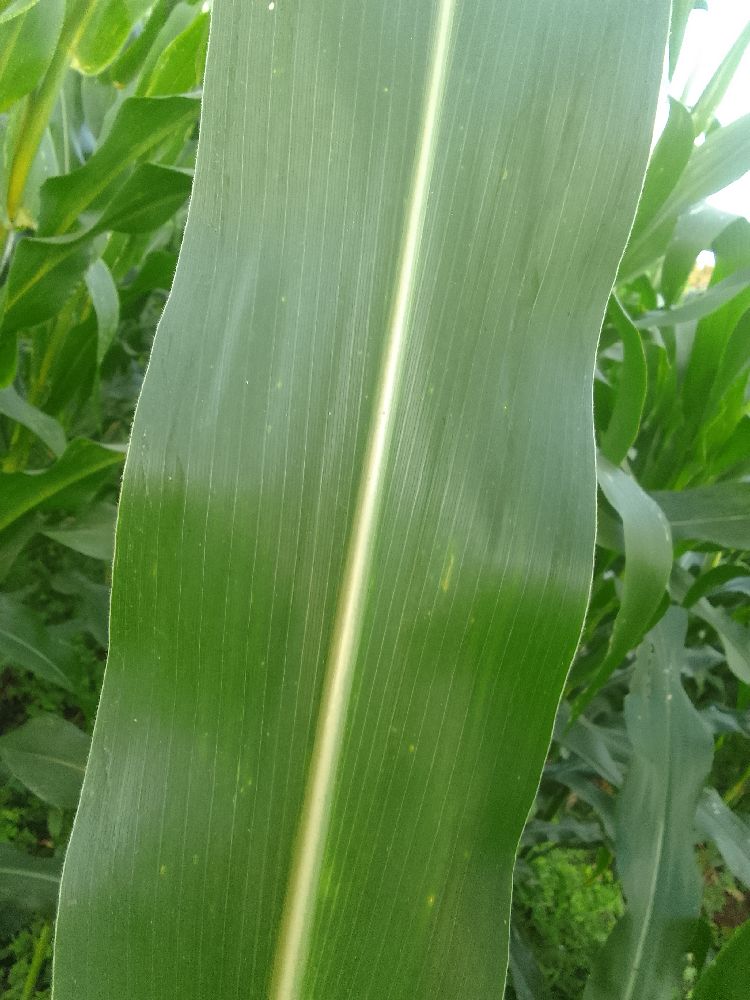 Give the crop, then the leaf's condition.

maize, healthy
